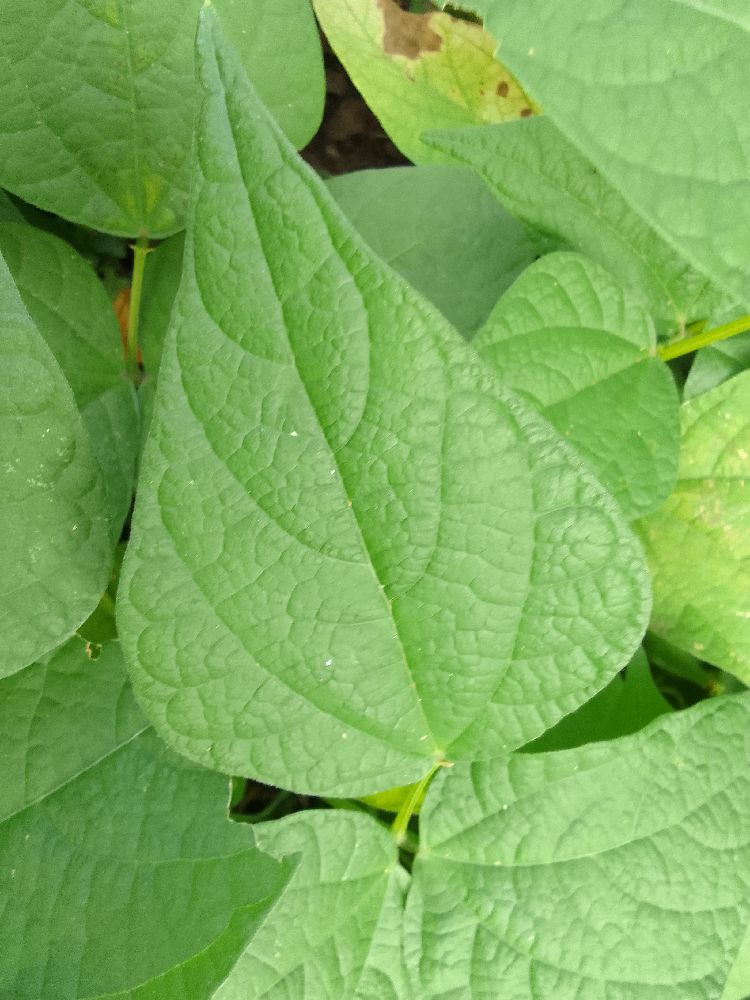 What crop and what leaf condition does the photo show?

common bean, healthy
